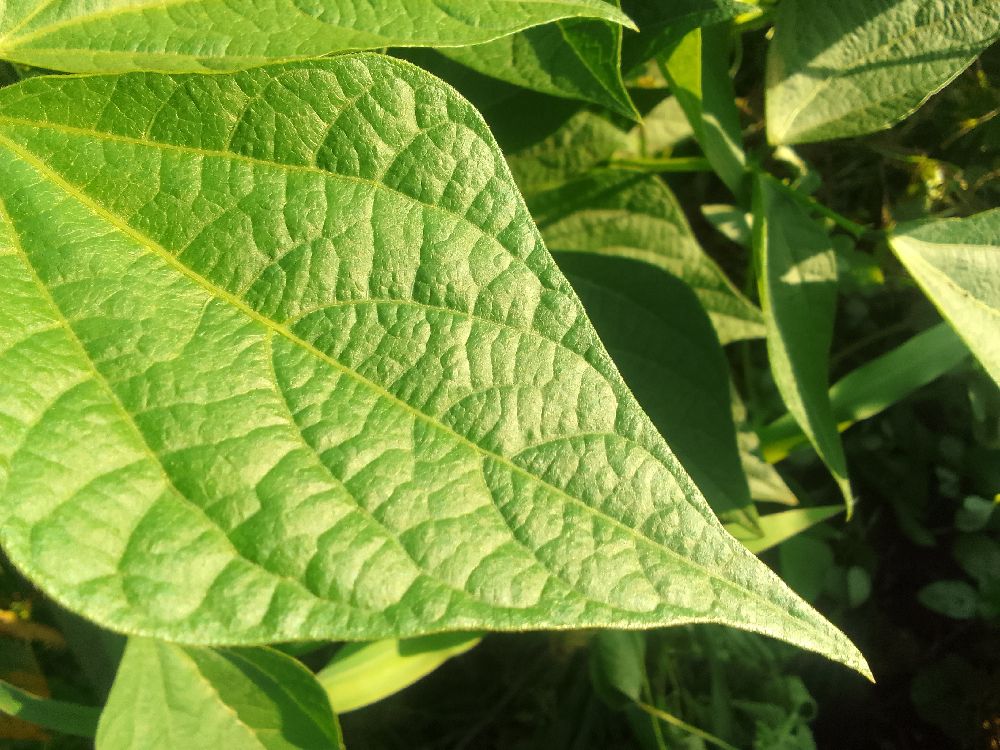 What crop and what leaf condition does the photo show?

common bean, healthy
